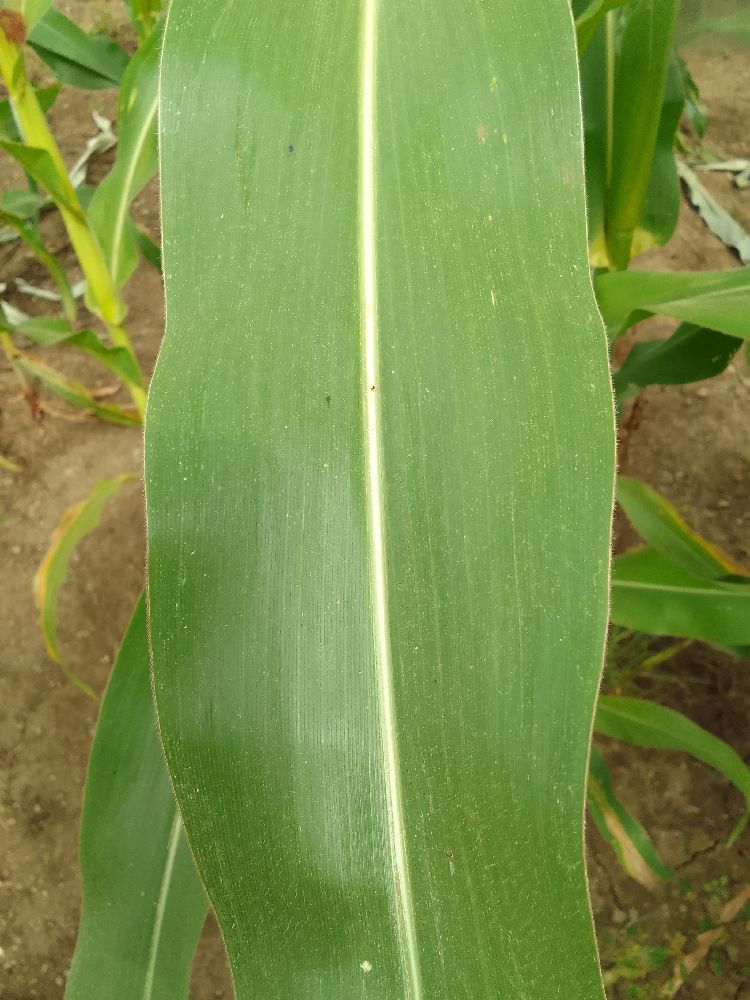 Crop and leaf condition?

maize, healthy
